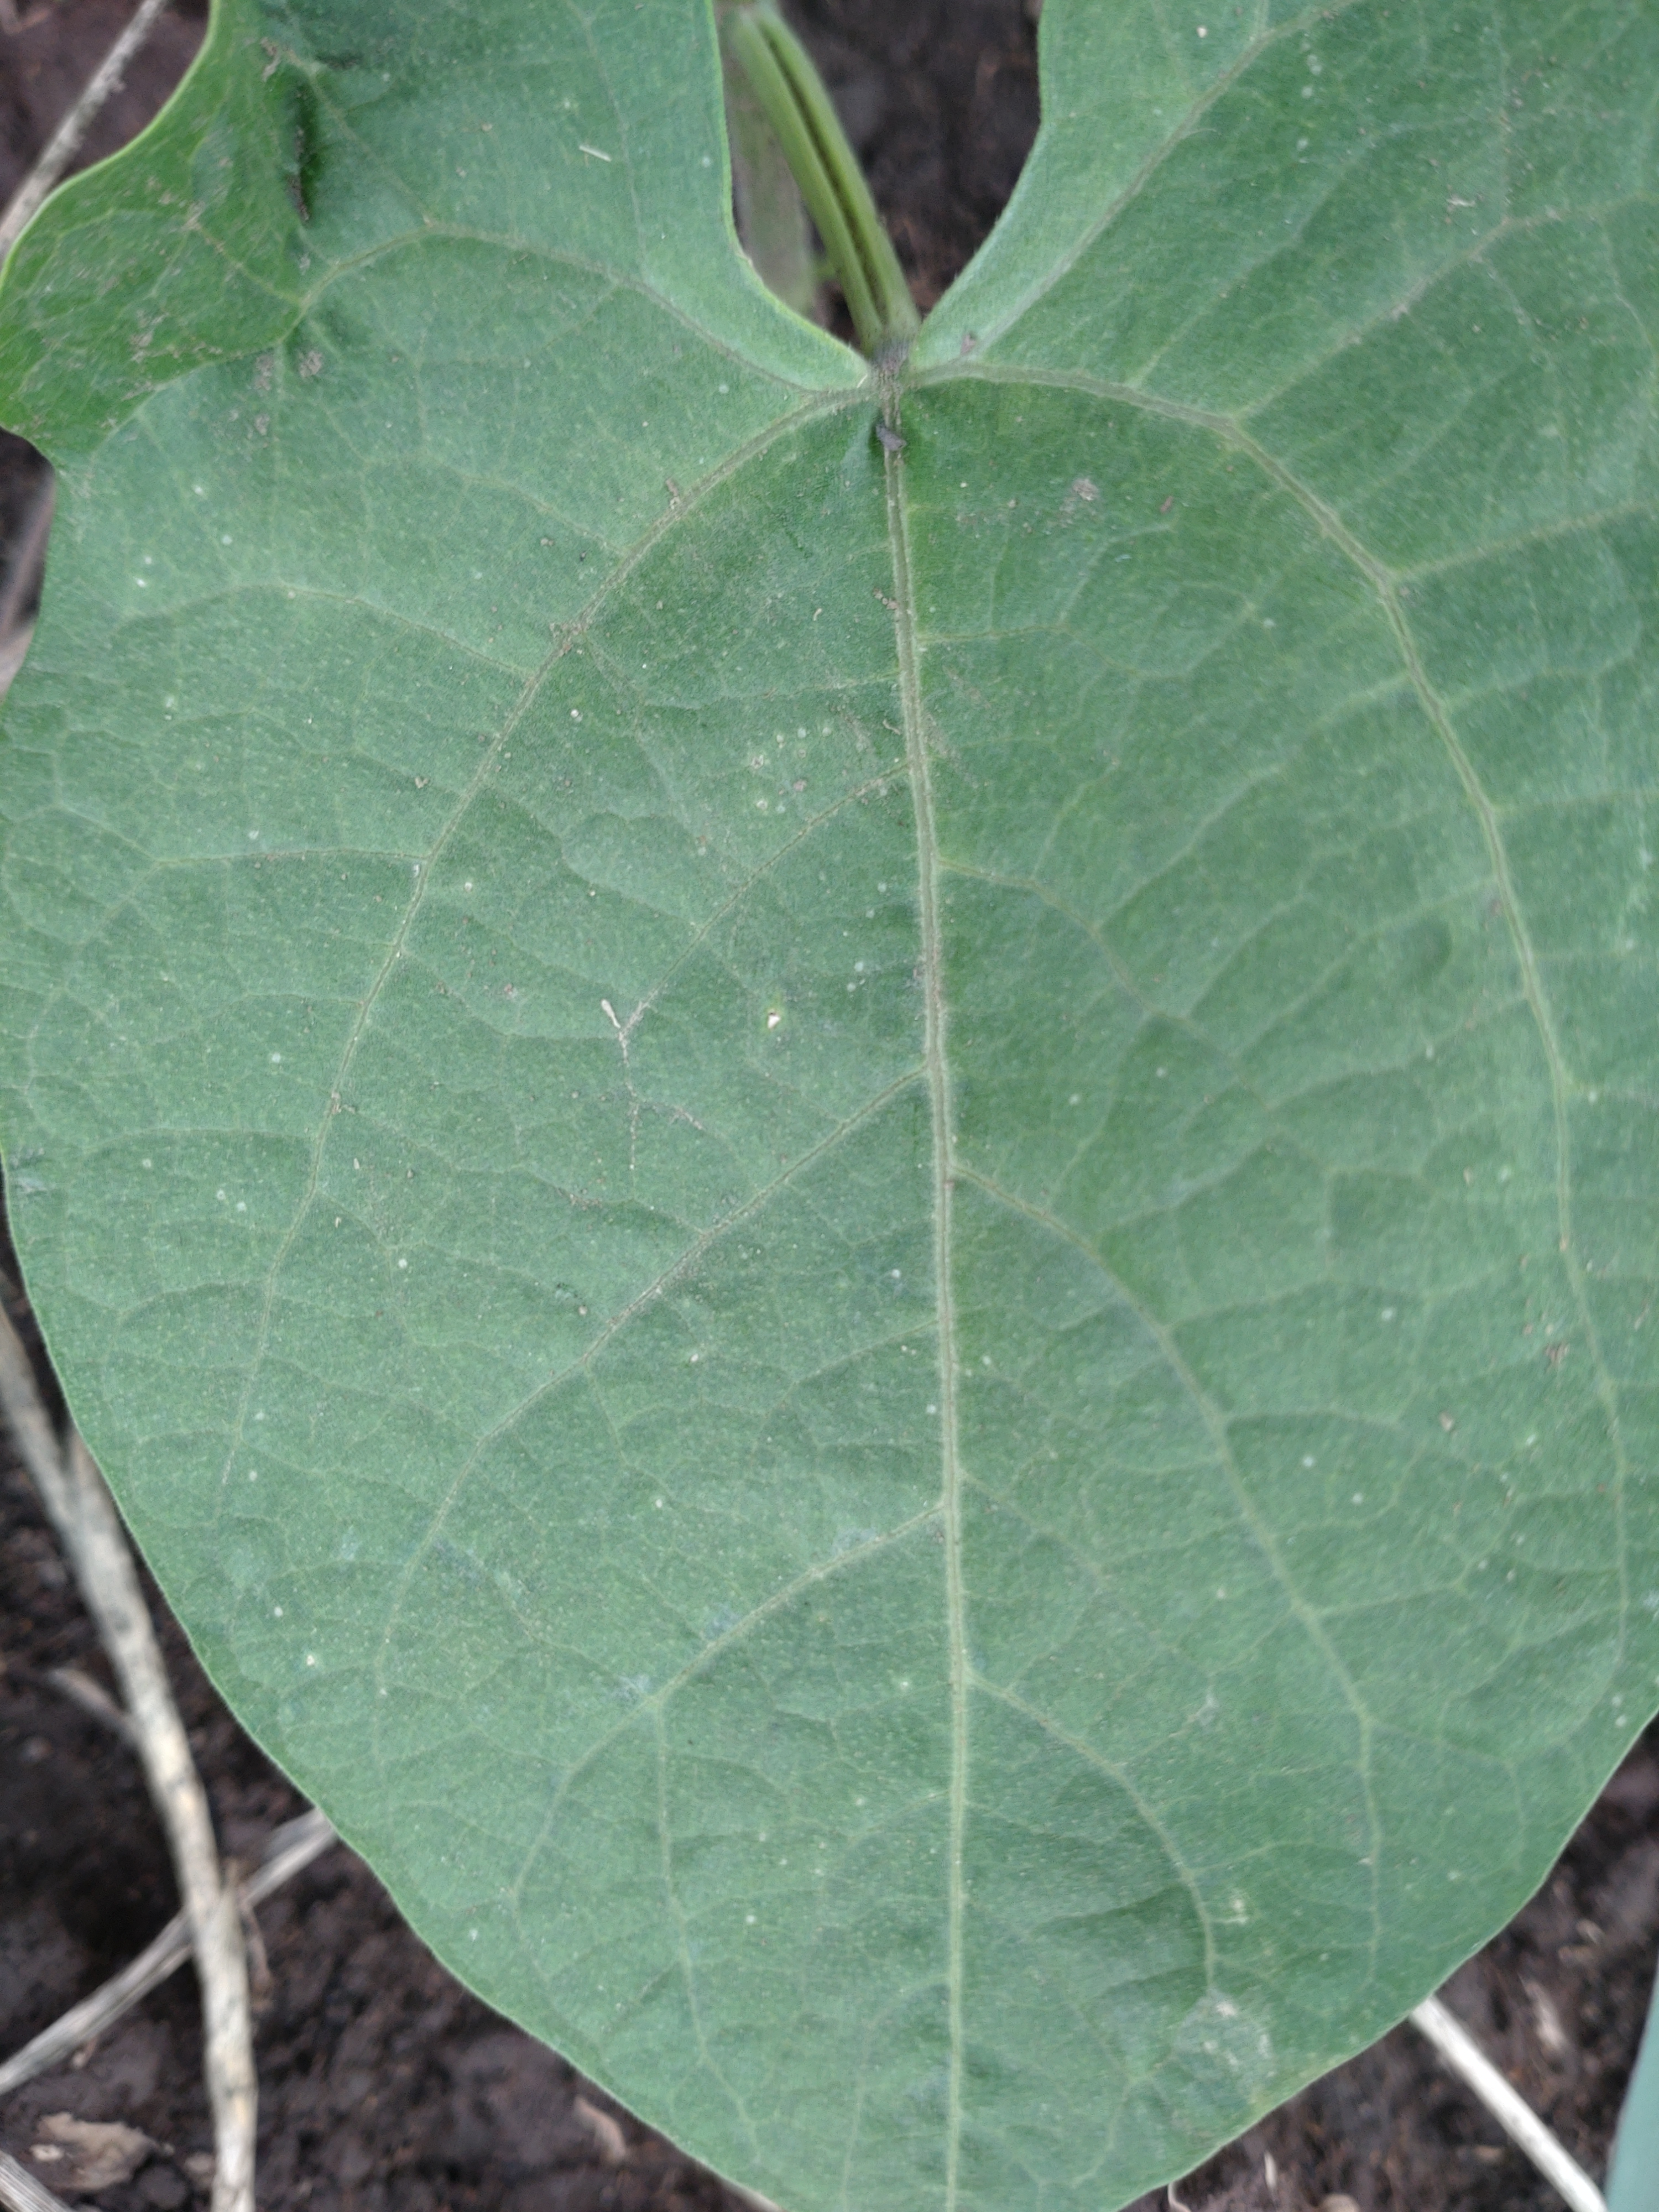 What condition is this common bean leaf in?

healthy
